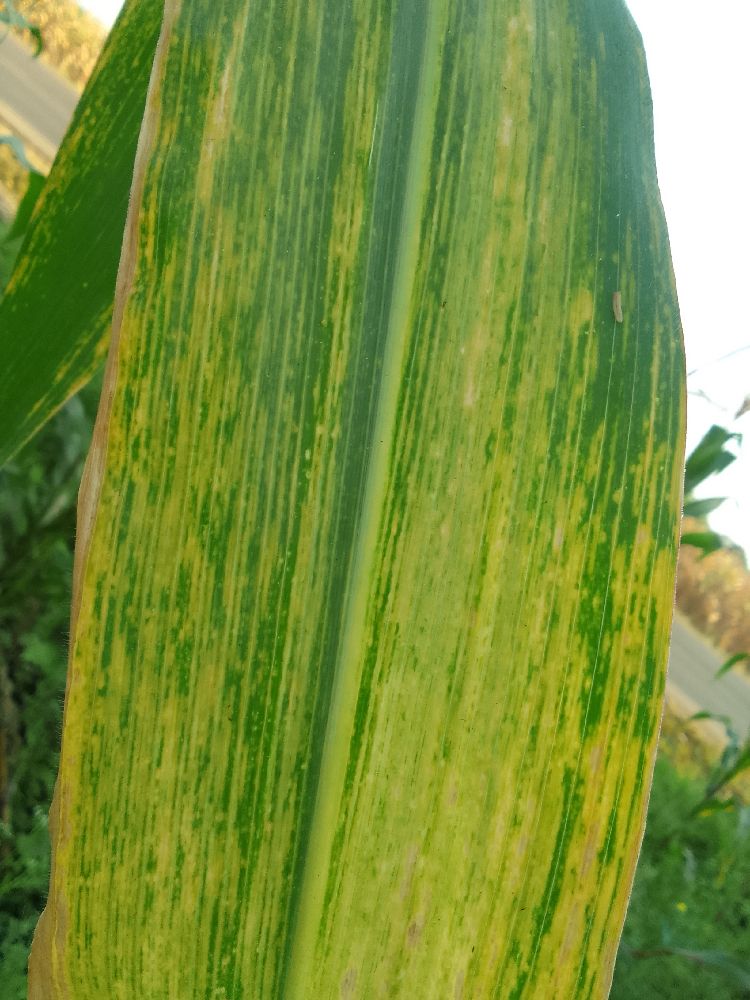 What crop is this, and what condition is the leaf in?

maize, maize lethal necrosis
